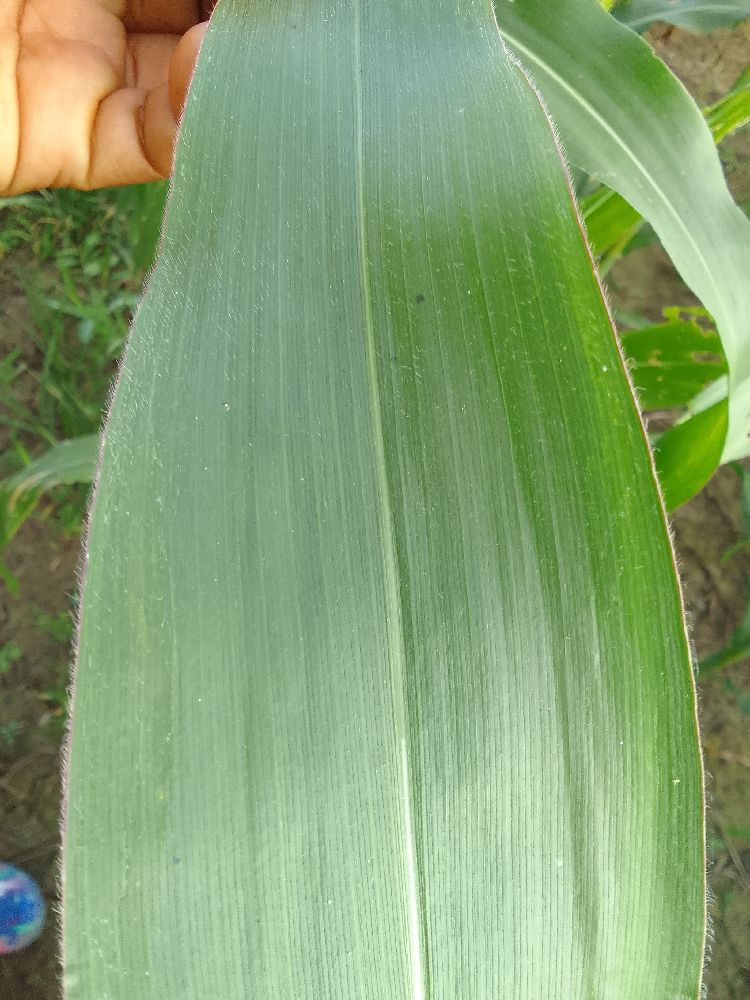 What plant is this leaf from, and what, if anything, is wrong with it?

maize, healthy
